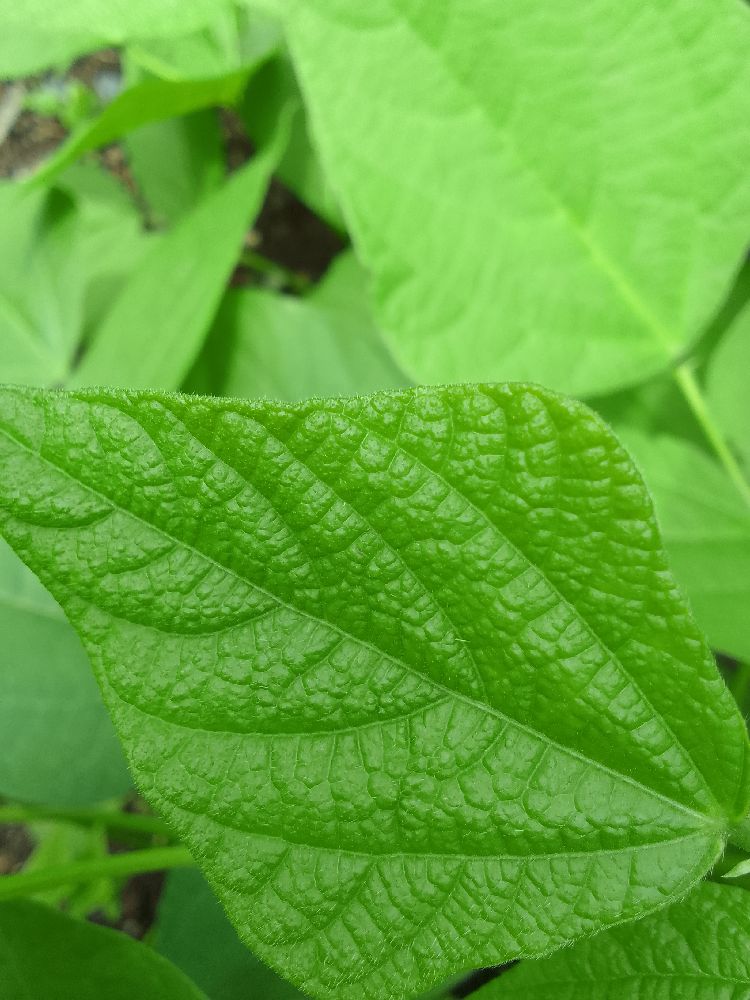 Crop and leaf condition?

common bean, healthy
